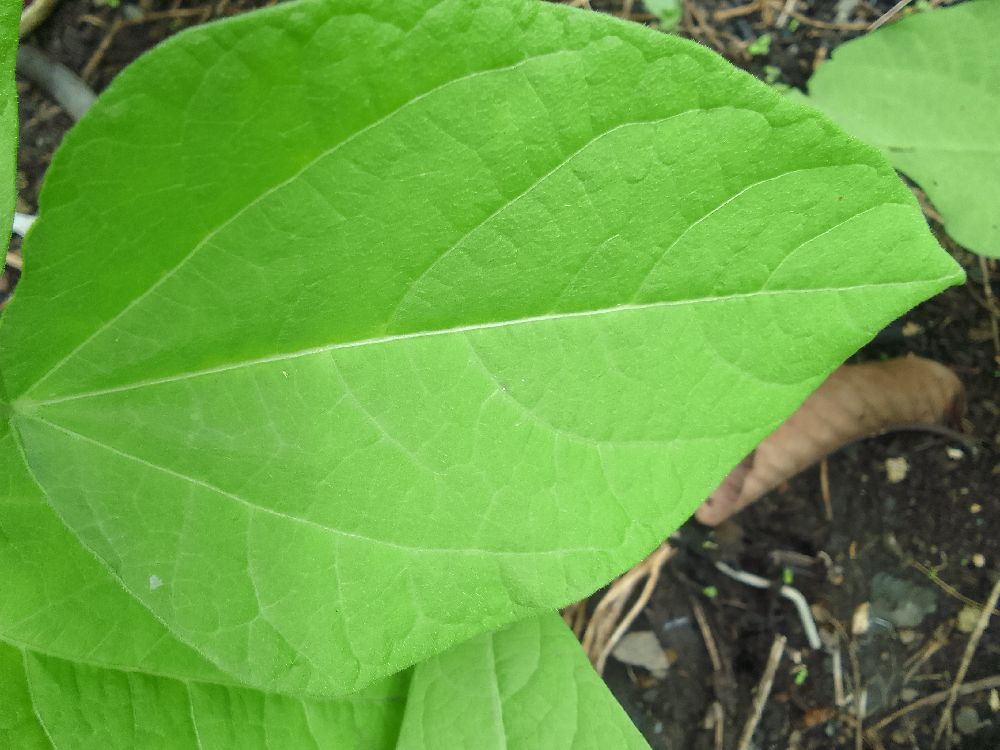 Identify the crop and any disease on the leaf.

common bean, healthy
